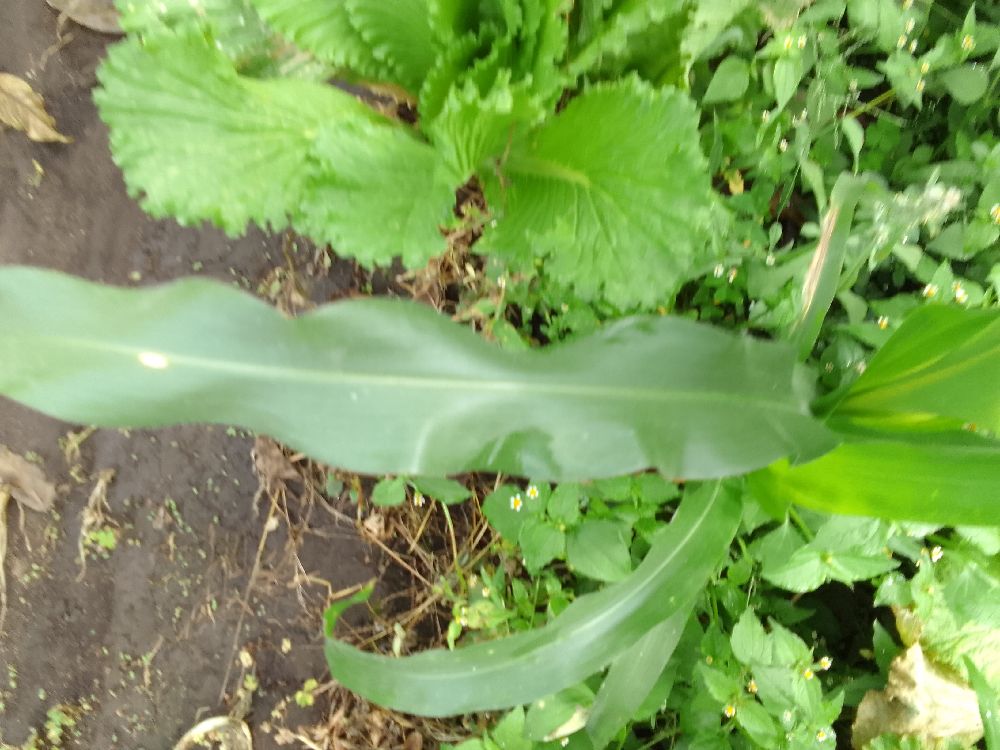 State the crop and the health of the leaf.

maize, healthy
